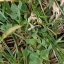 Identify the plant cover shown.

unstructured weed
